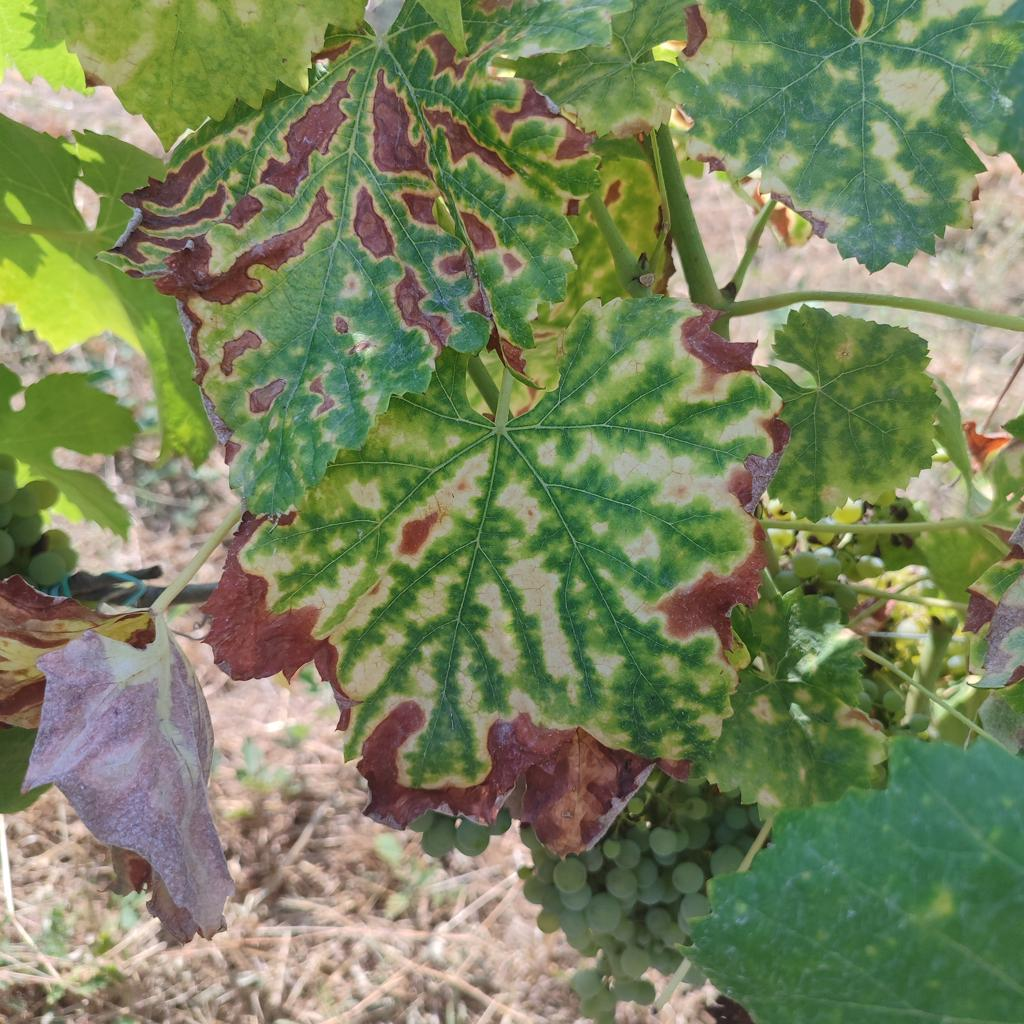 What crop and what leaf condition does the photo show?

grapevine, esca complex
